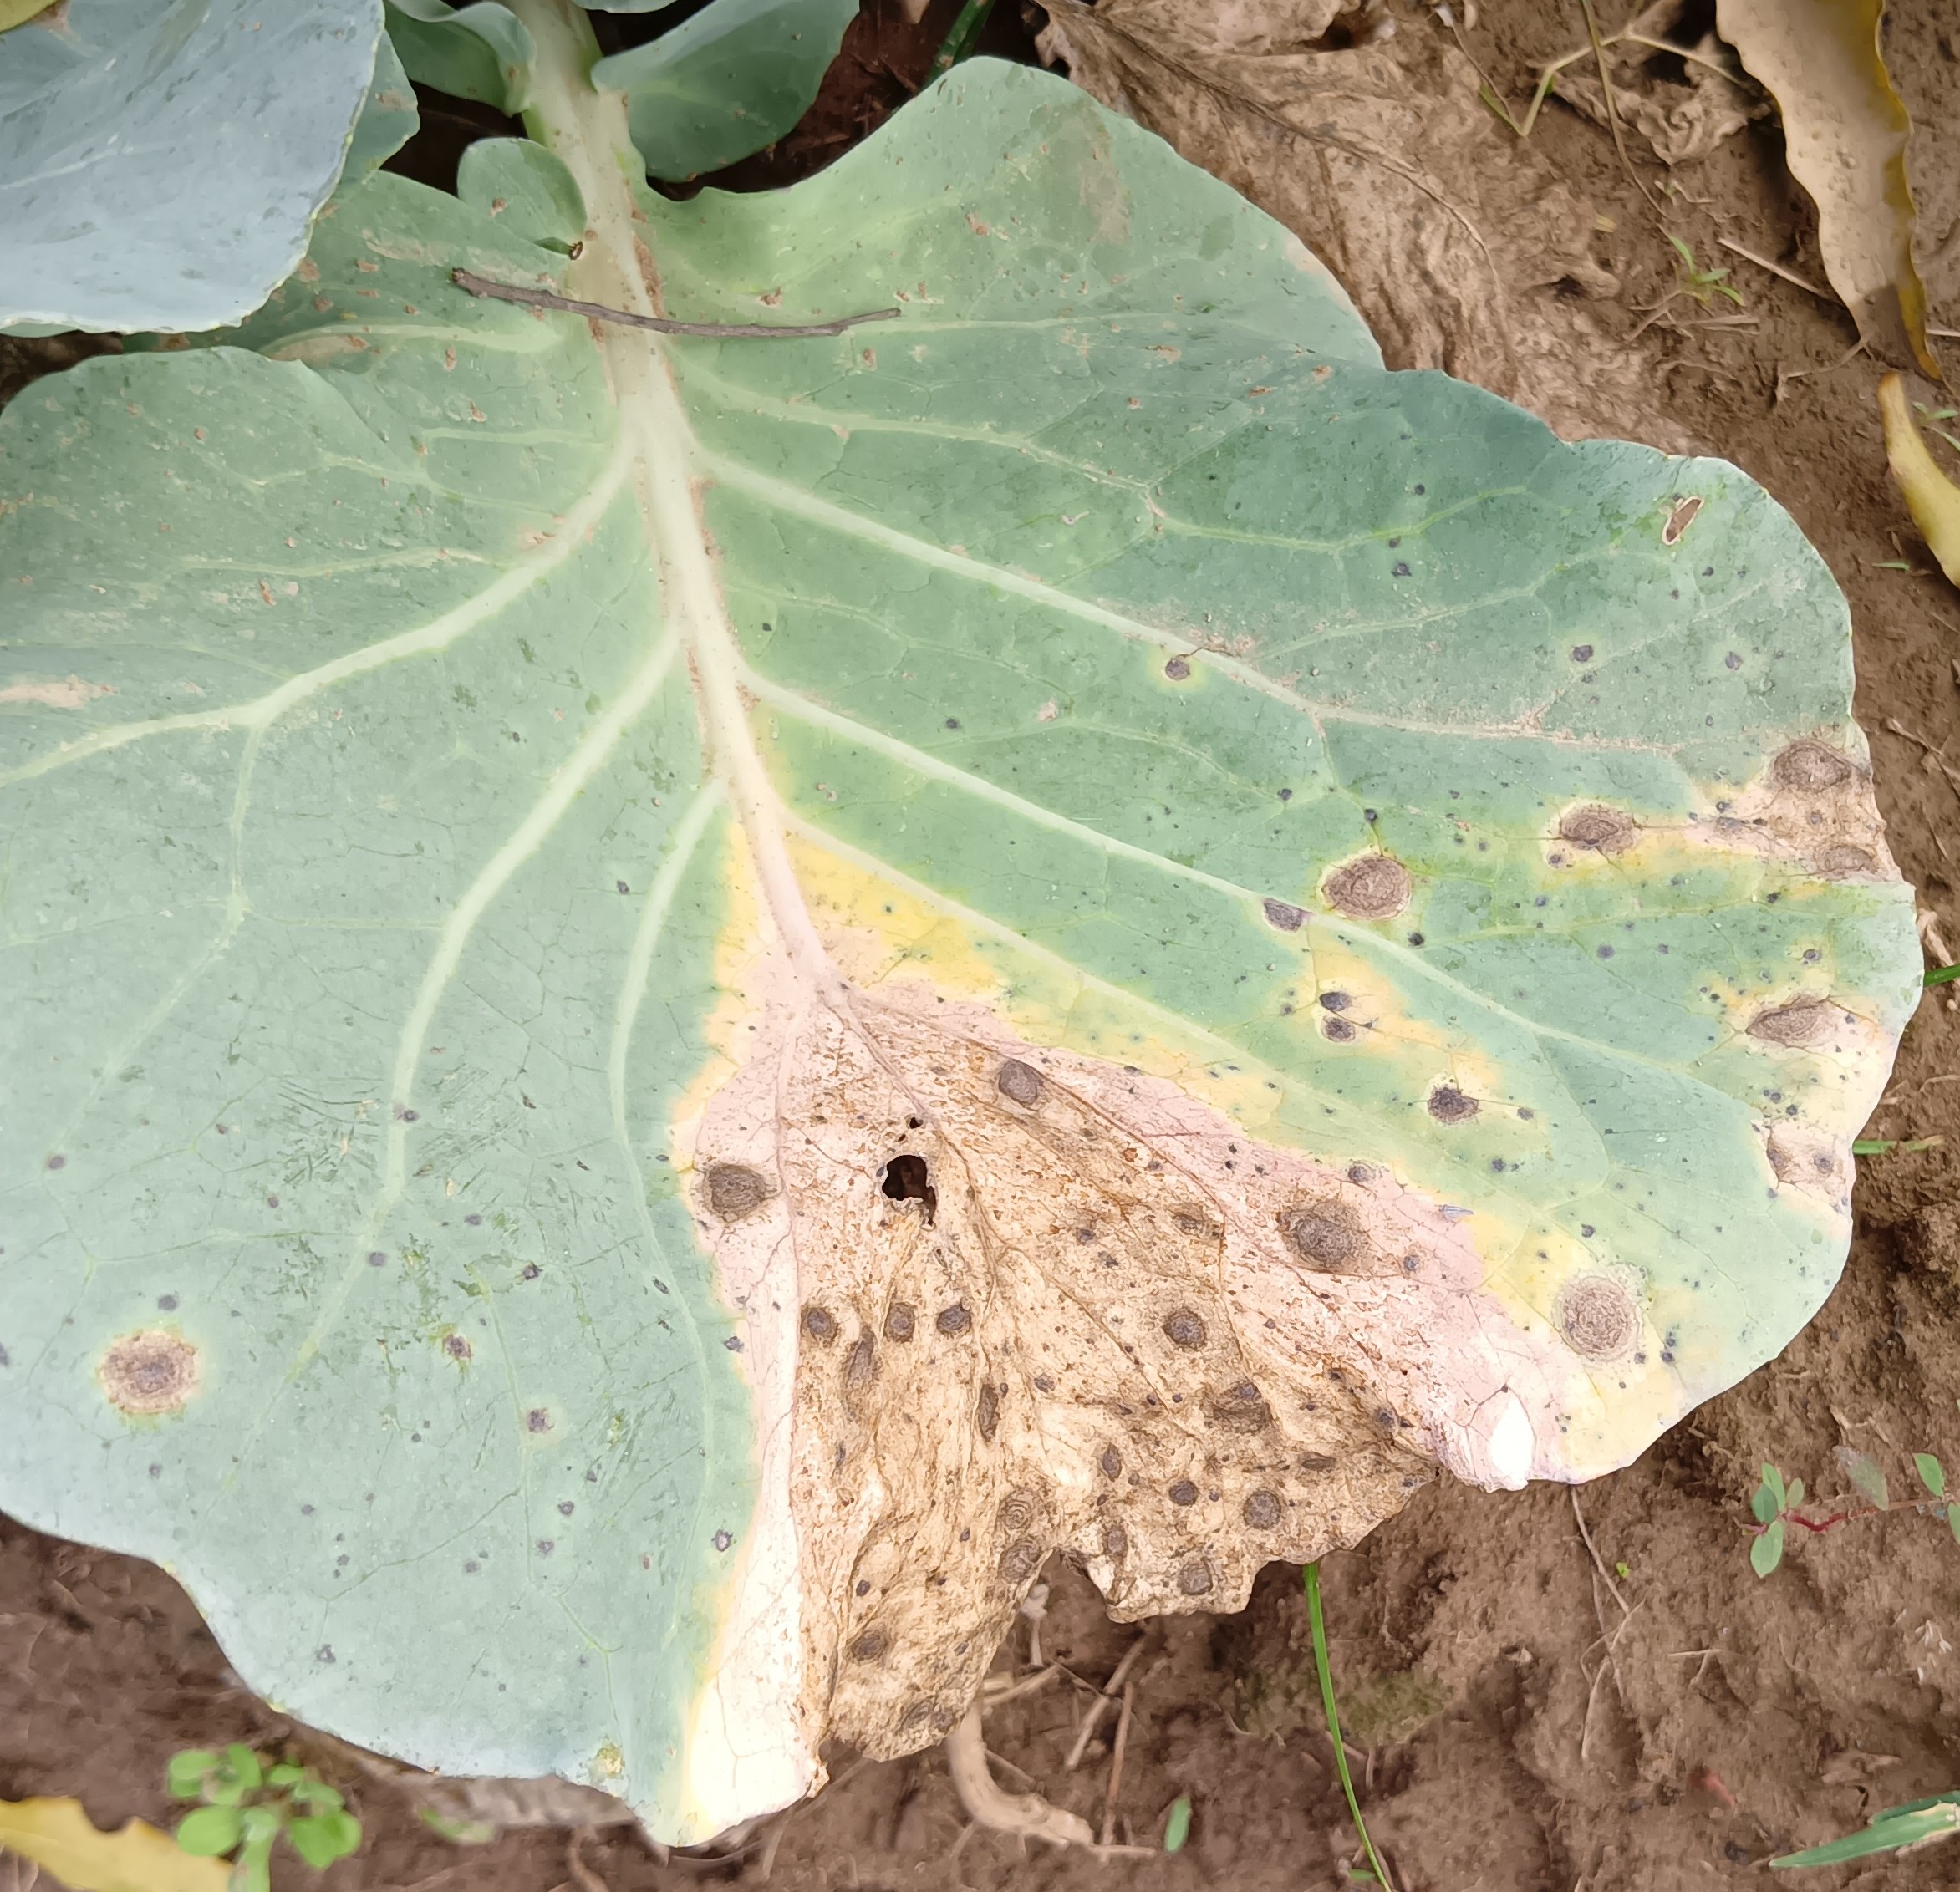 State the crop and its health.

cabbage, alternaria
